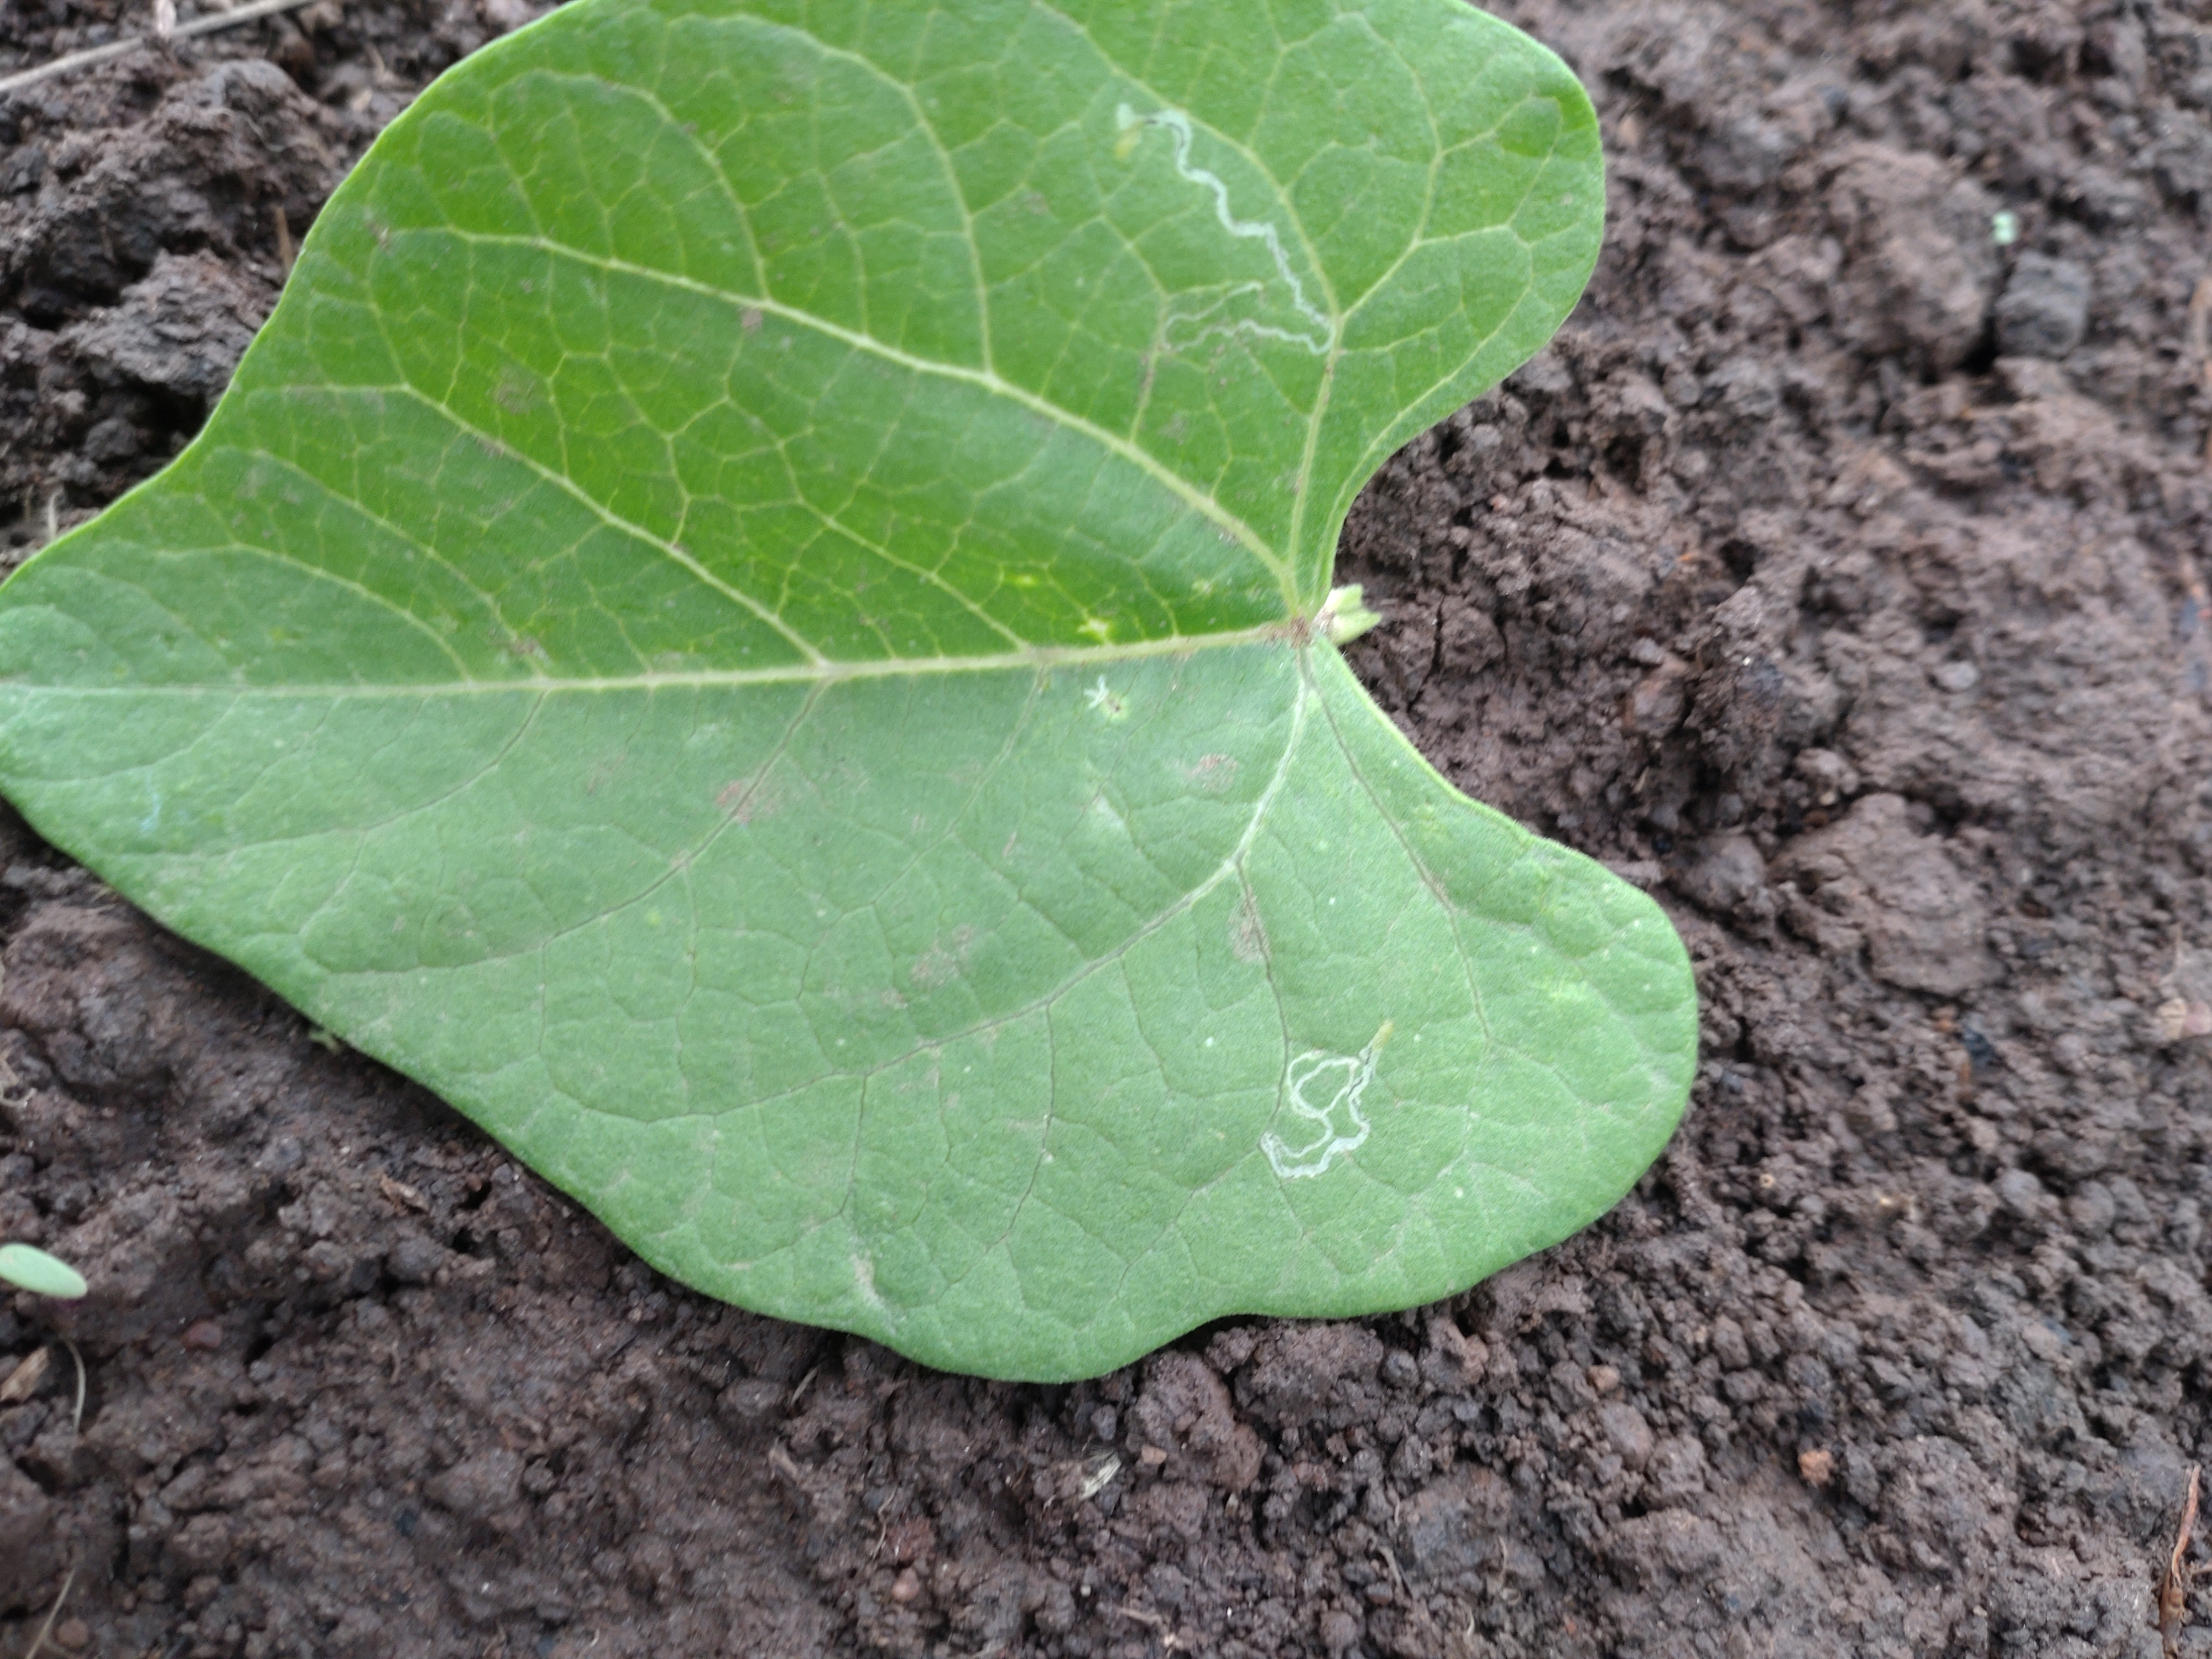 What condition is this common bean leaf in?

healthy
